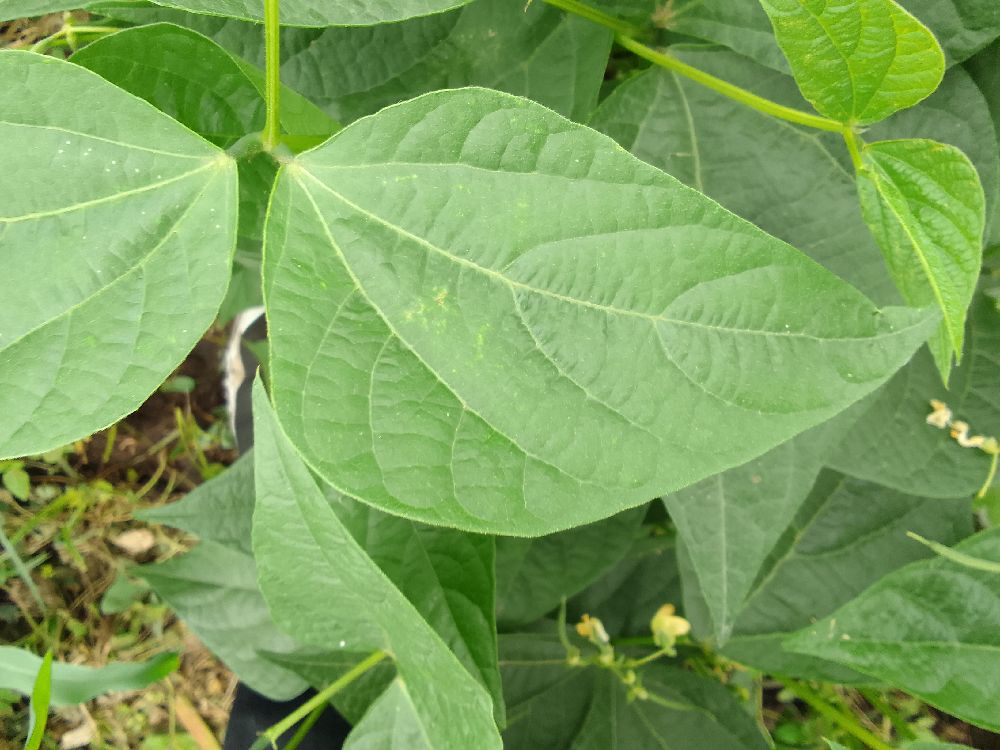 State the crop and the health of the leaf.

common bean, healthy
